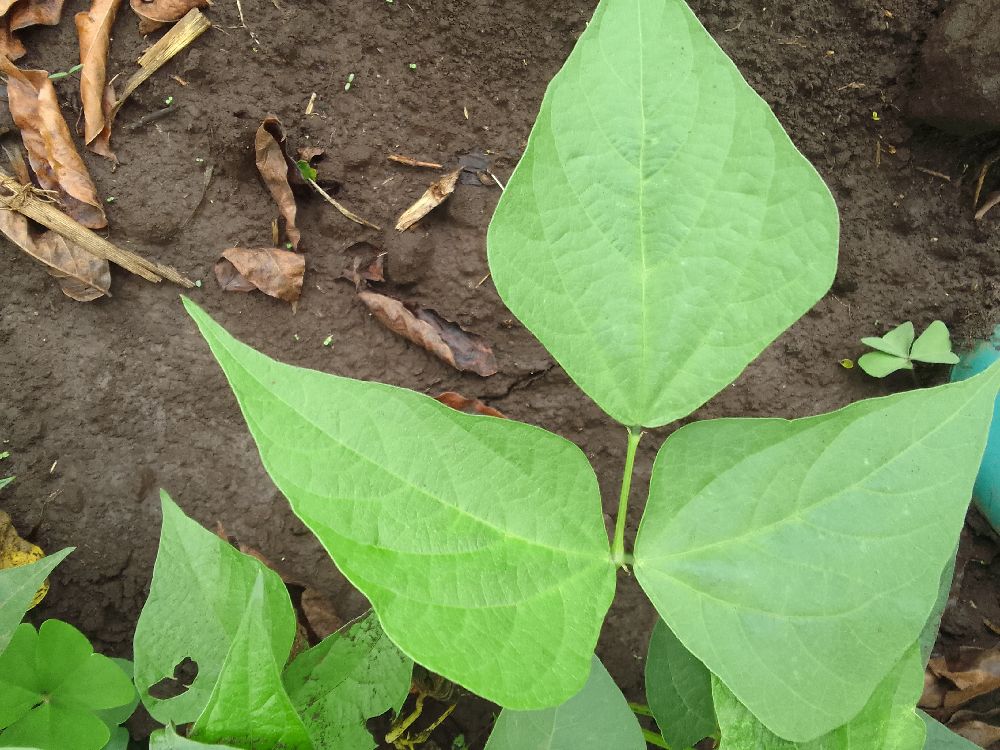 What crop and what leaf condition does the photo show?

common bean, healthy
